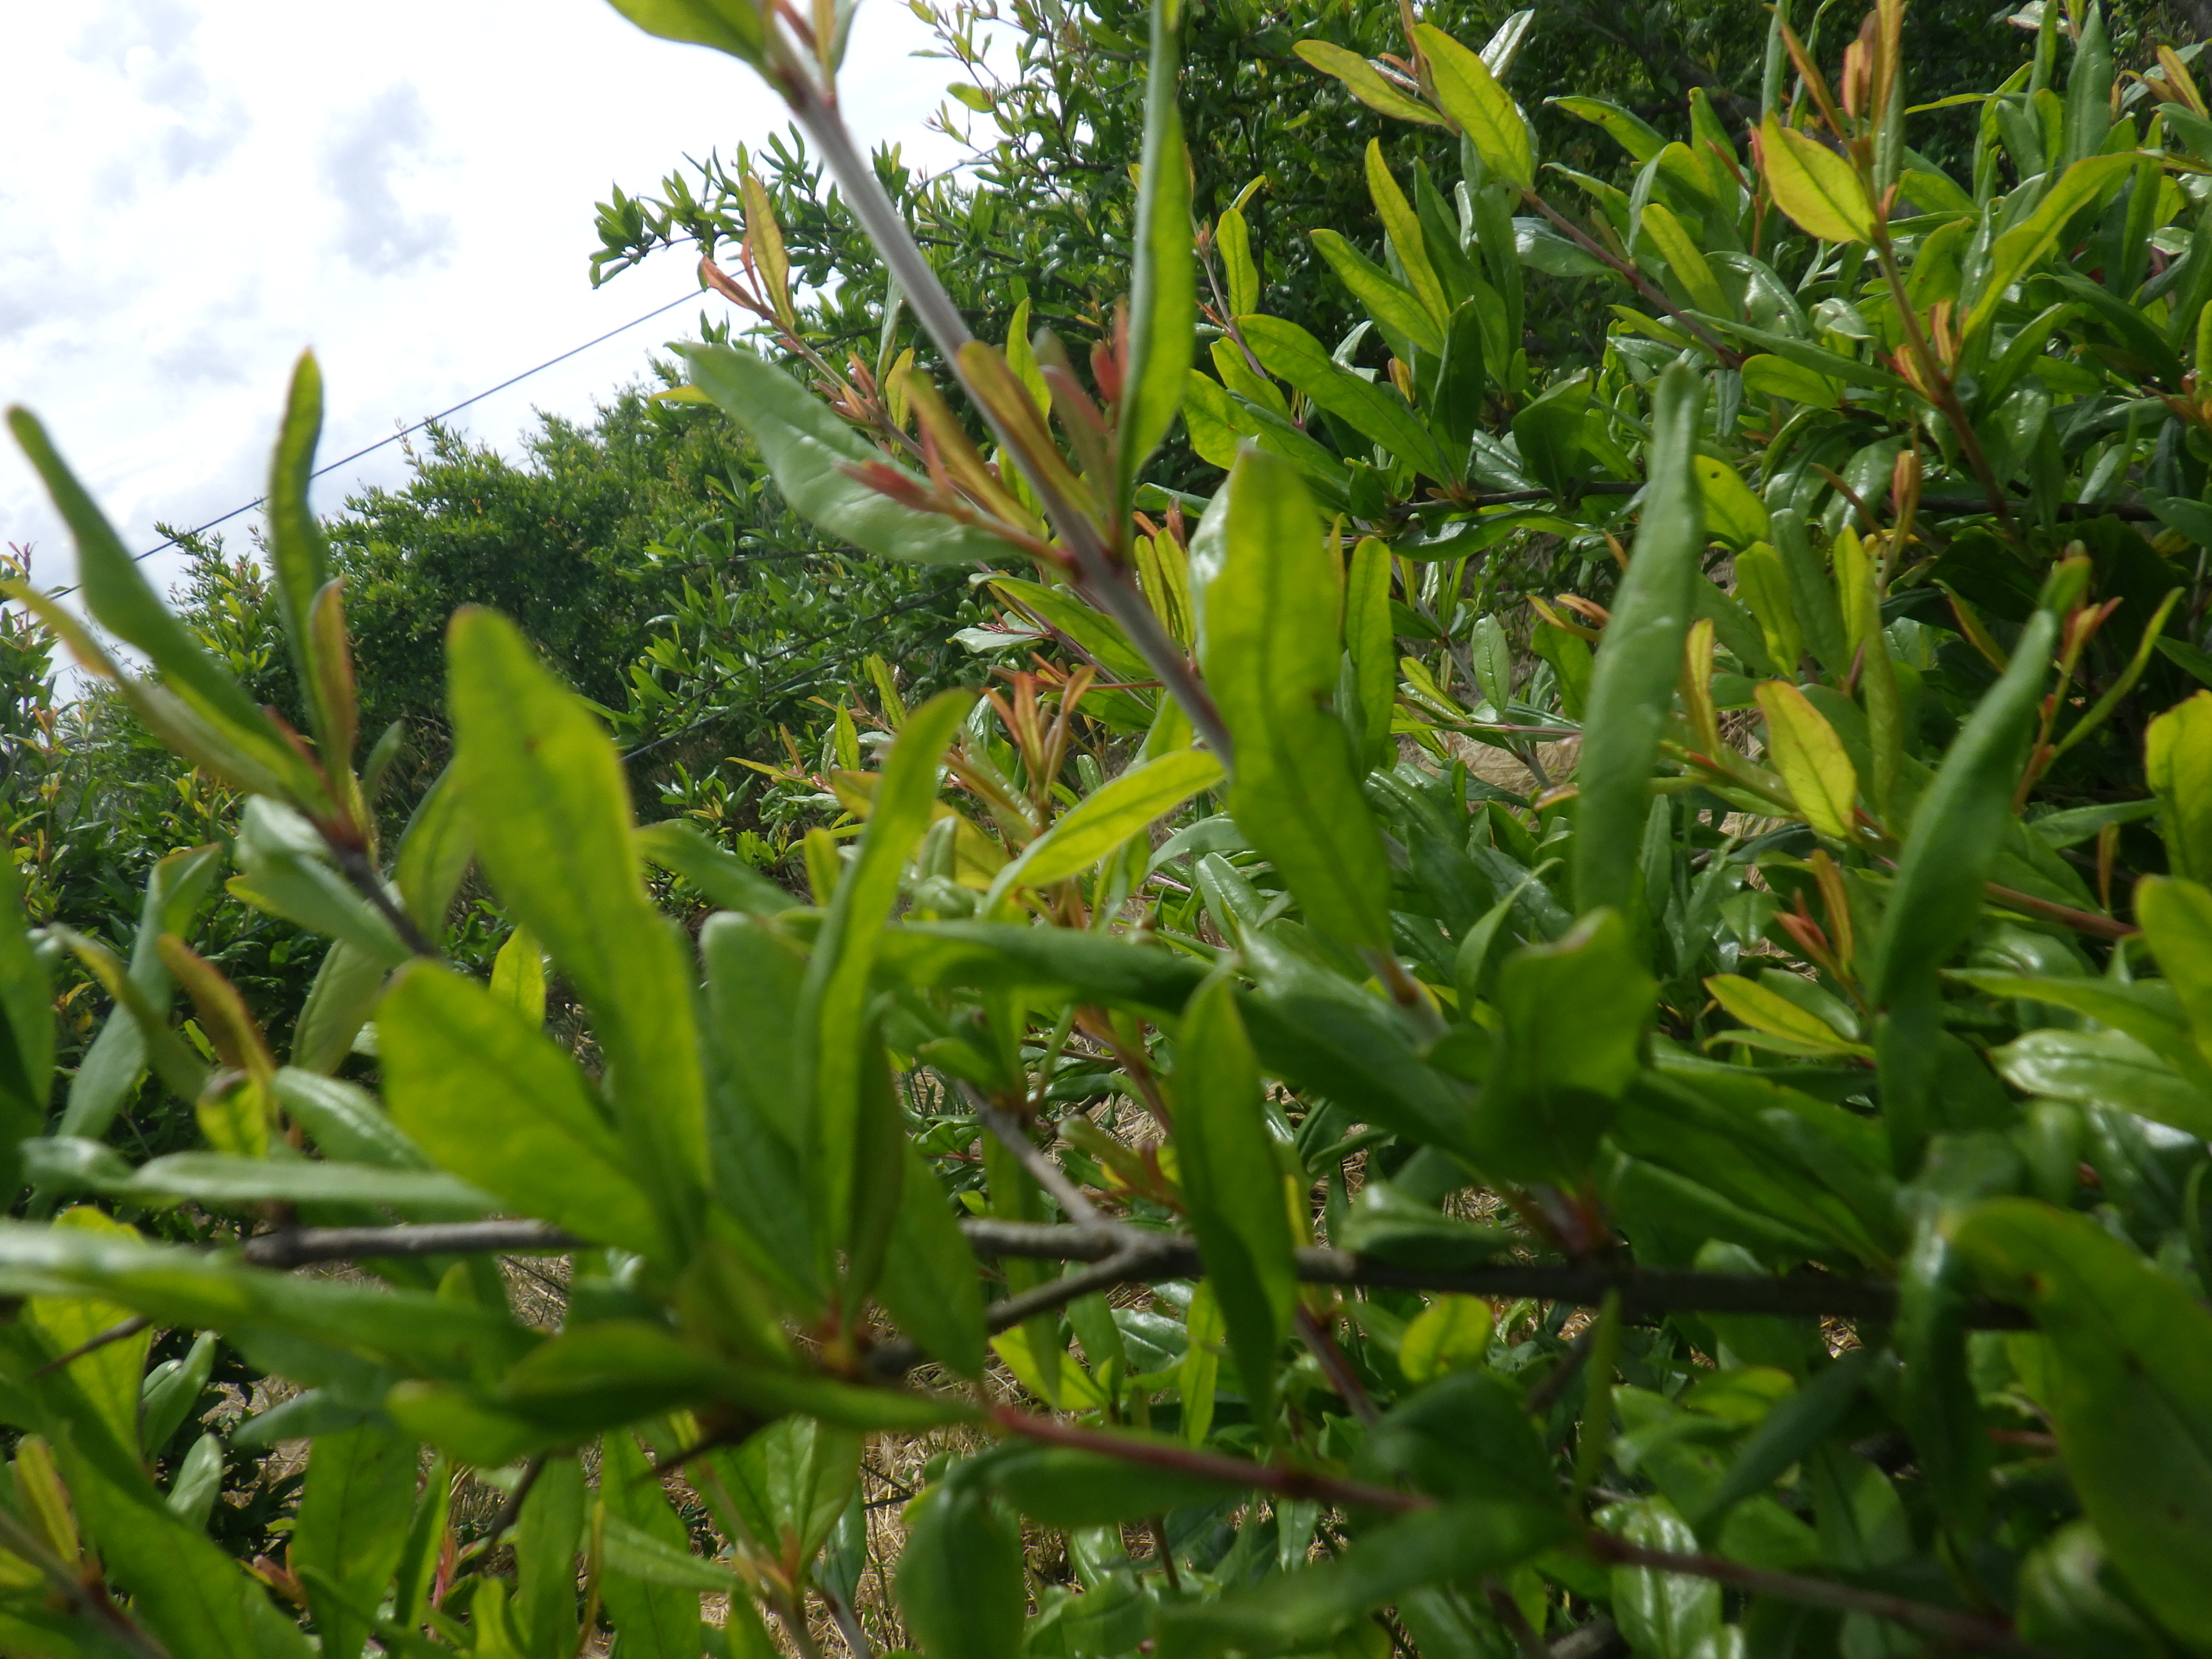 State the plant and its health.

pomegranate, aphids
